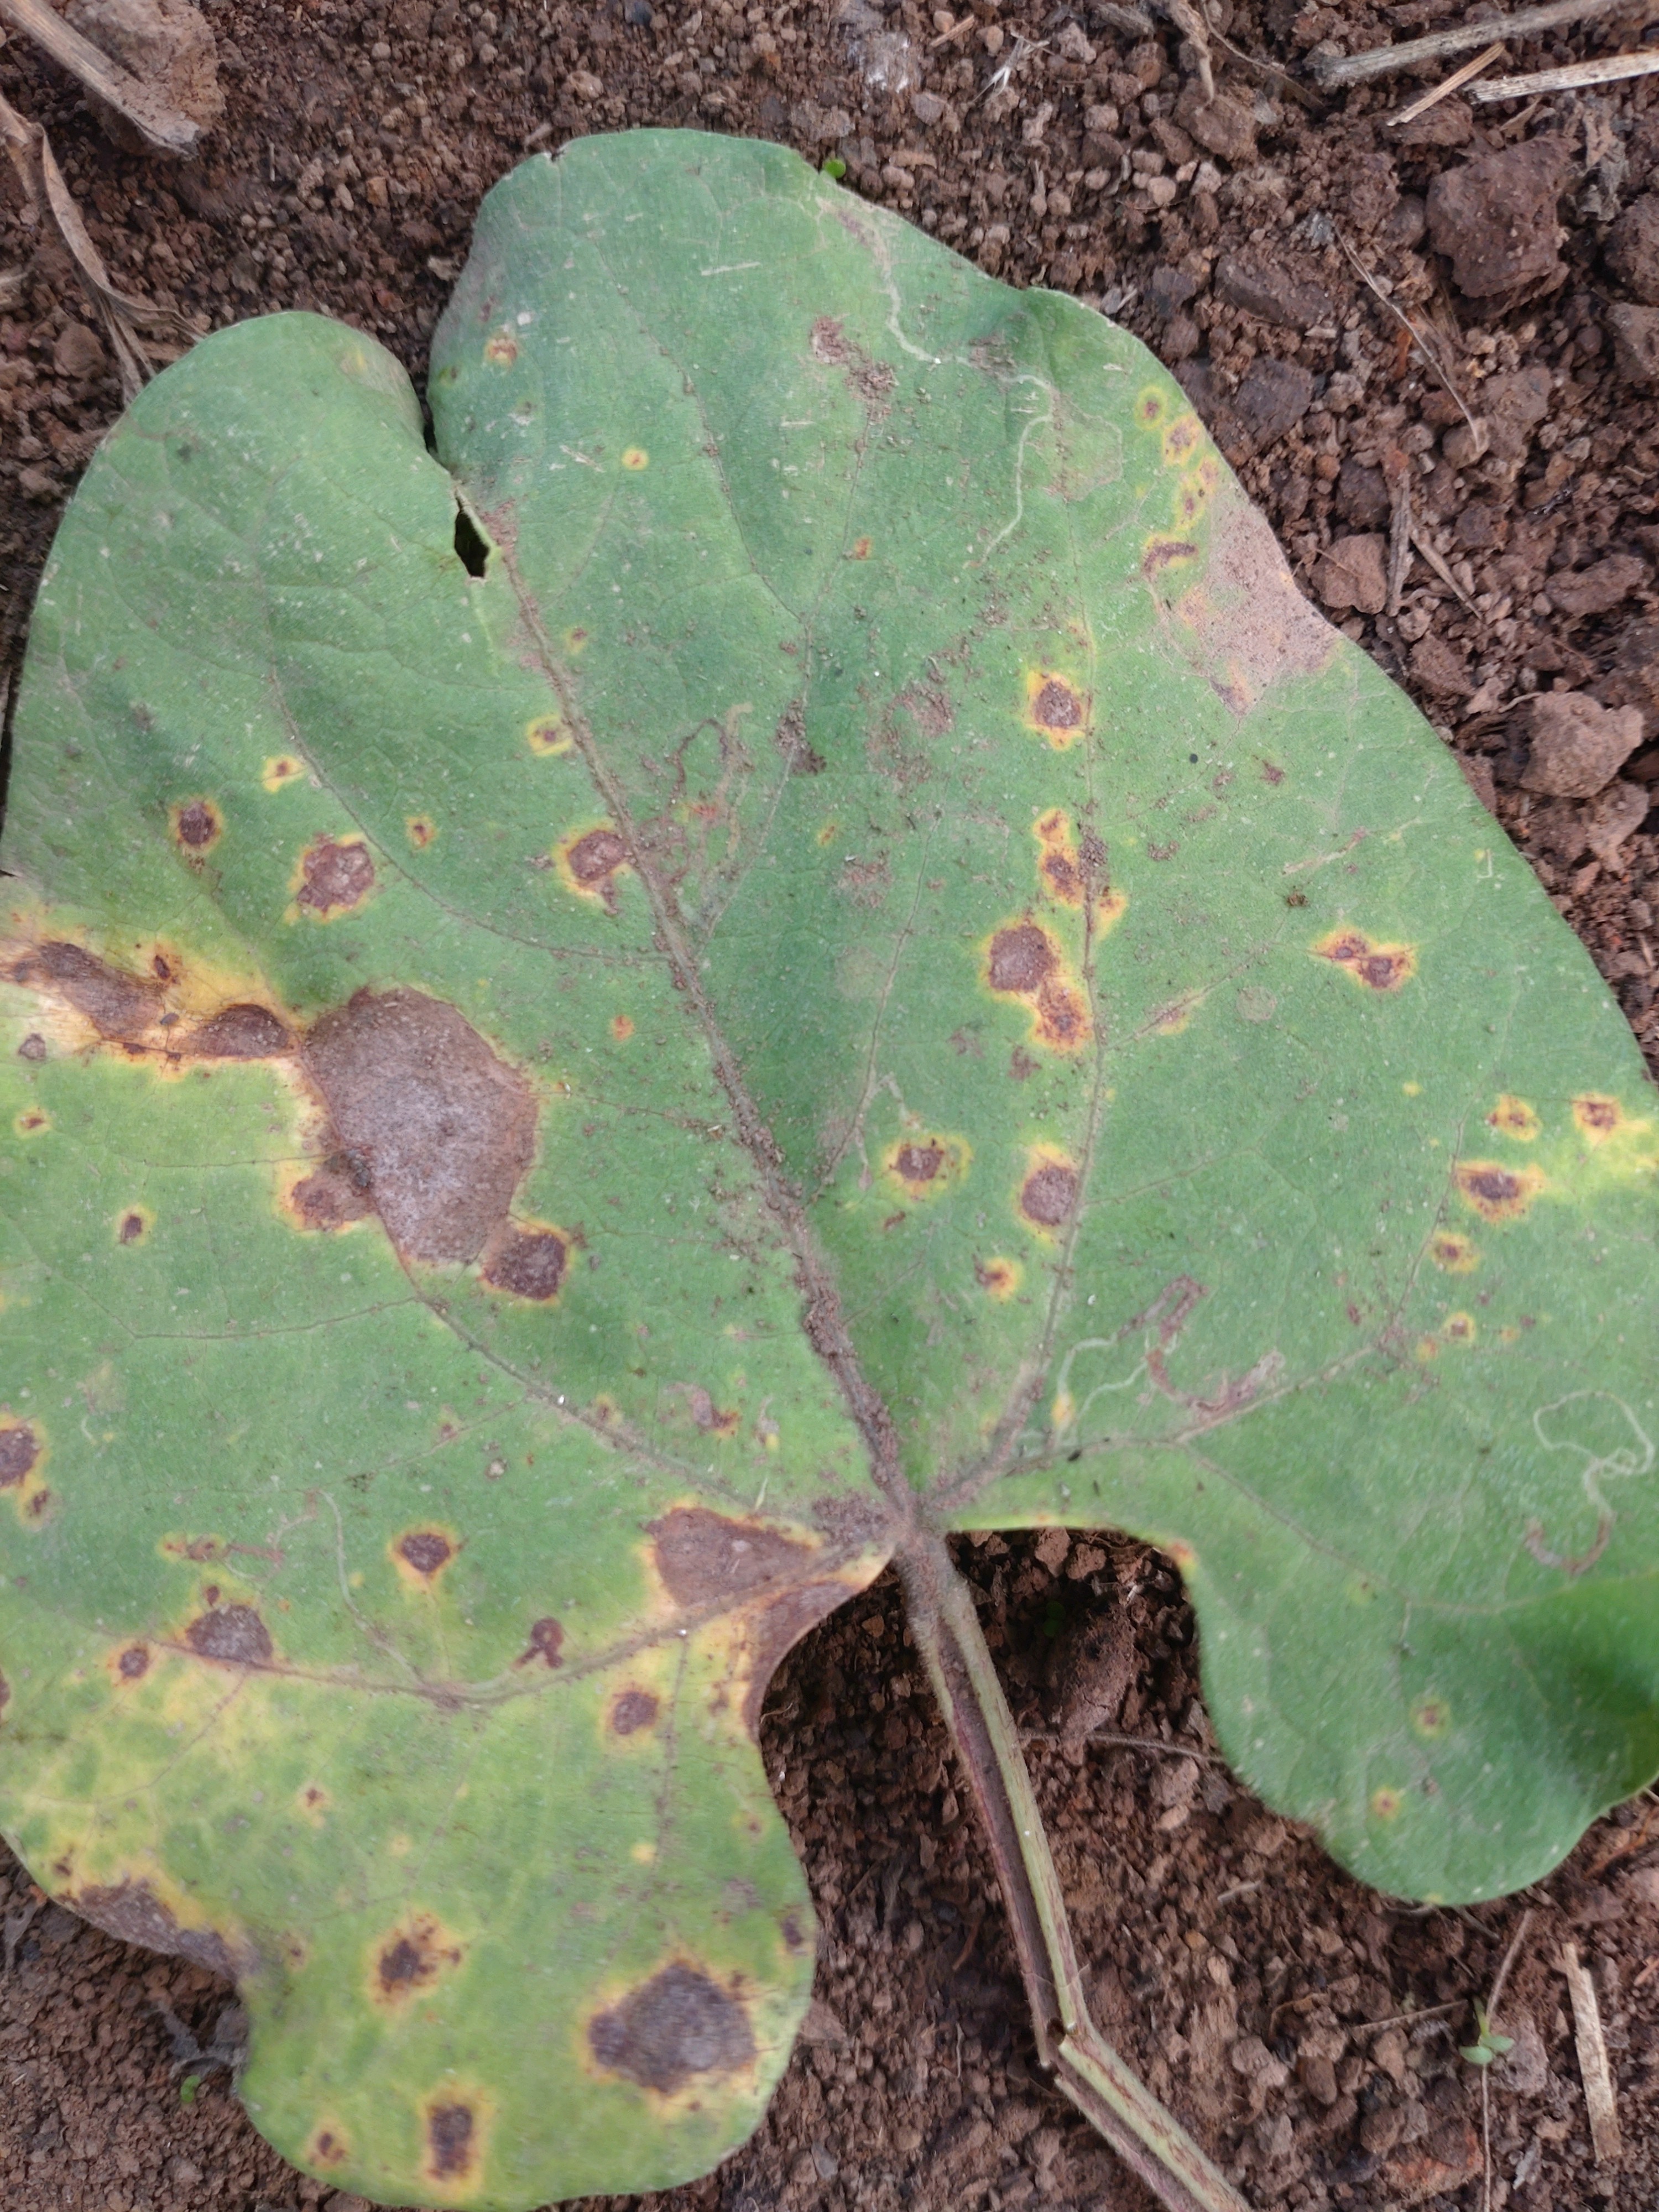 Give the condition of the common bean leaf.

rust
